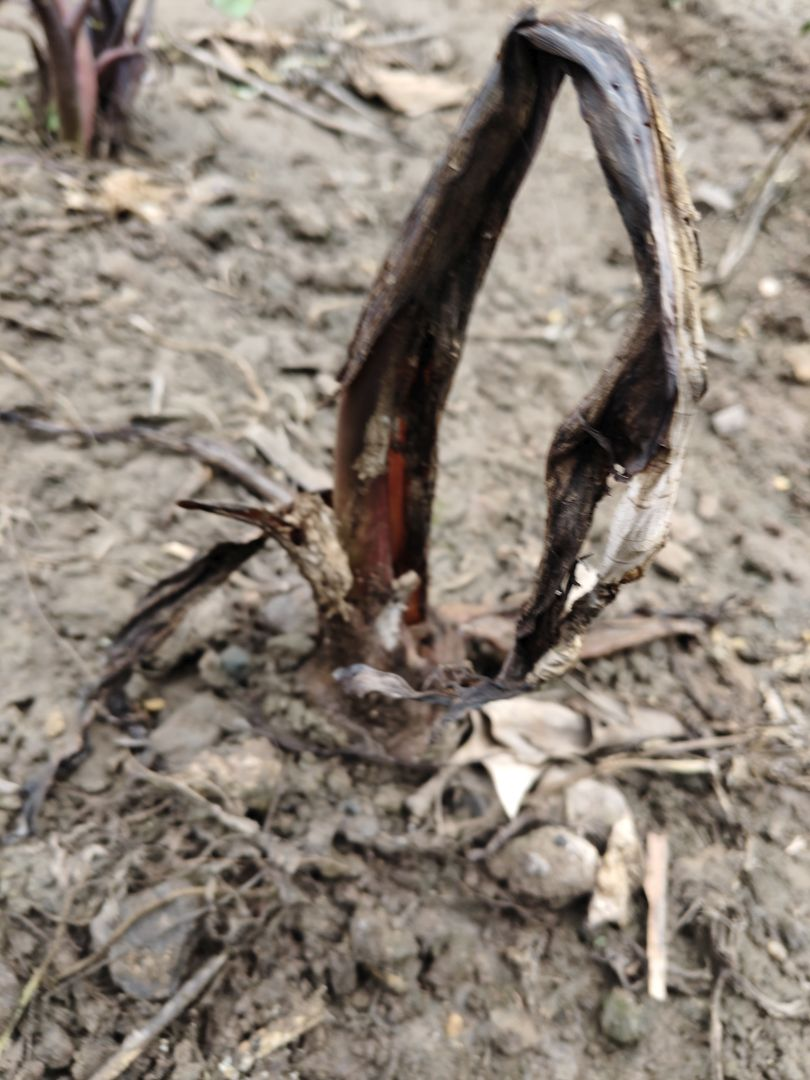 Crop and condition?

taro, root rot
